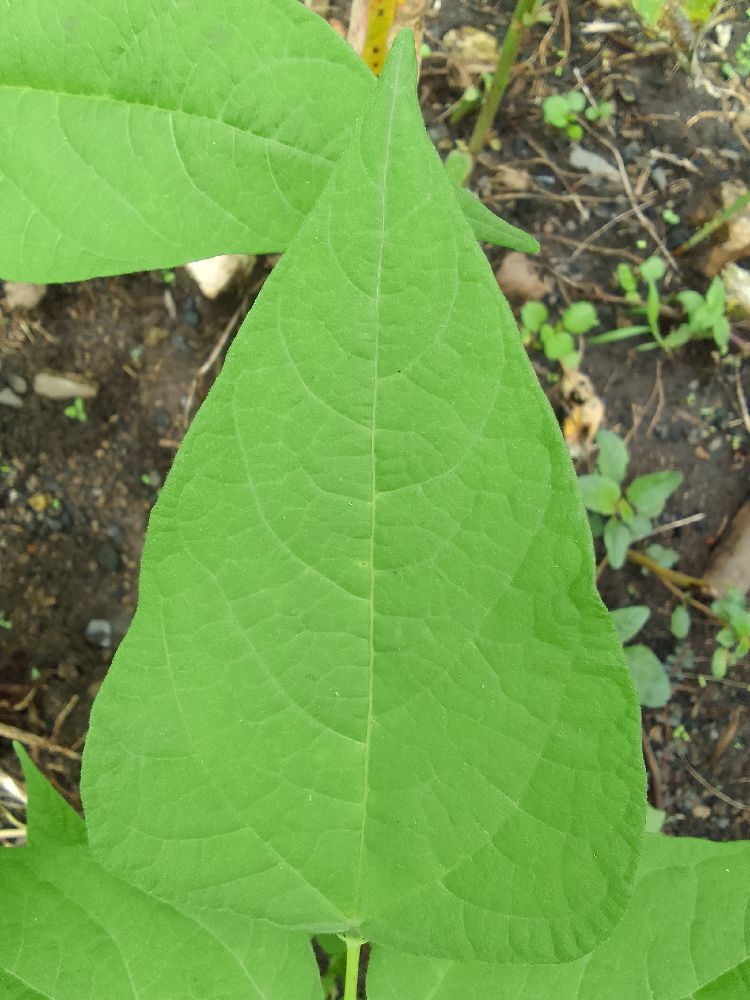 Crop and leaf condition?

common bean, healthy
